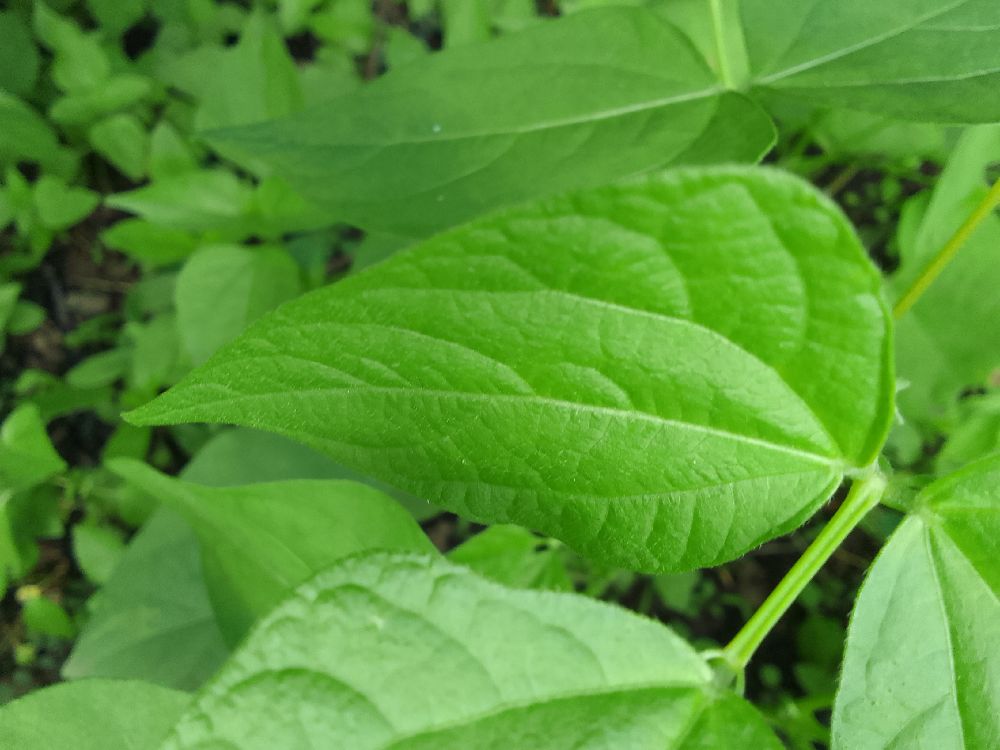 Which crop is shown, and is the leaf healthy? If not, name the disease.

common bean, healthy
